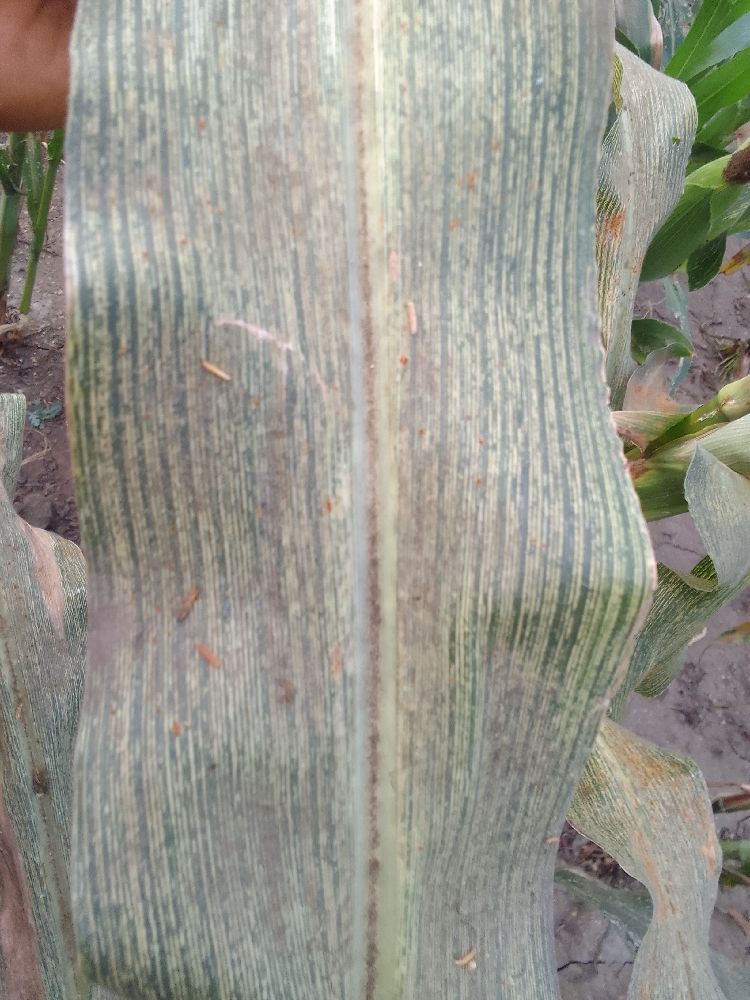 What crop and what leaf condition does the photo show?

maize, maize streak virus
